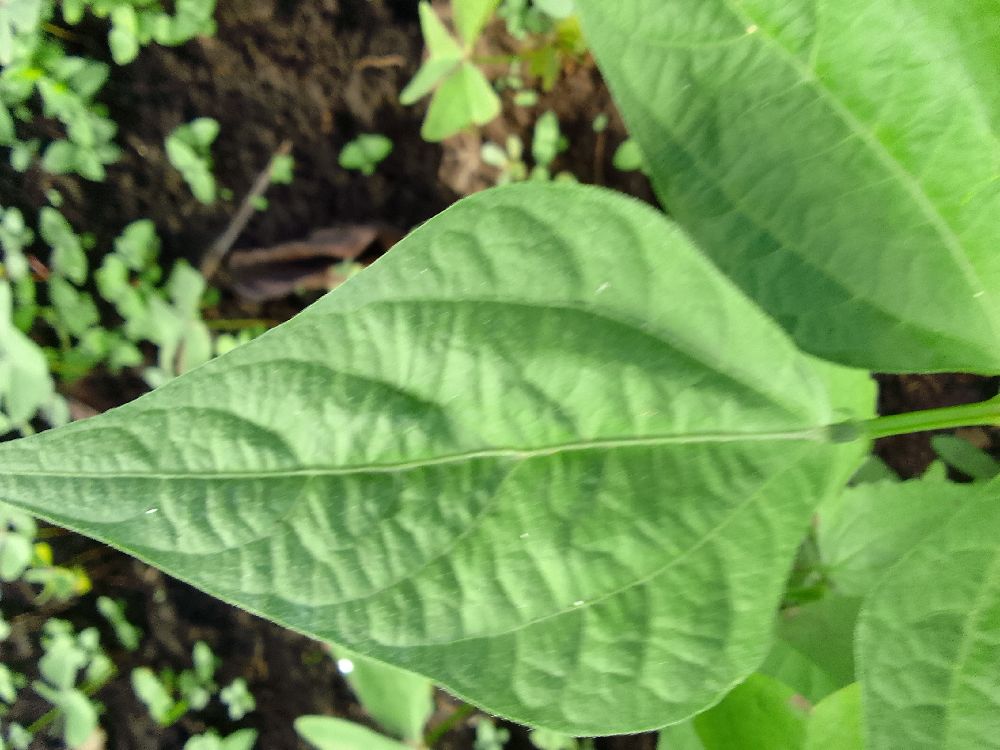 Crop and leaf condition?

common bean, healthy
